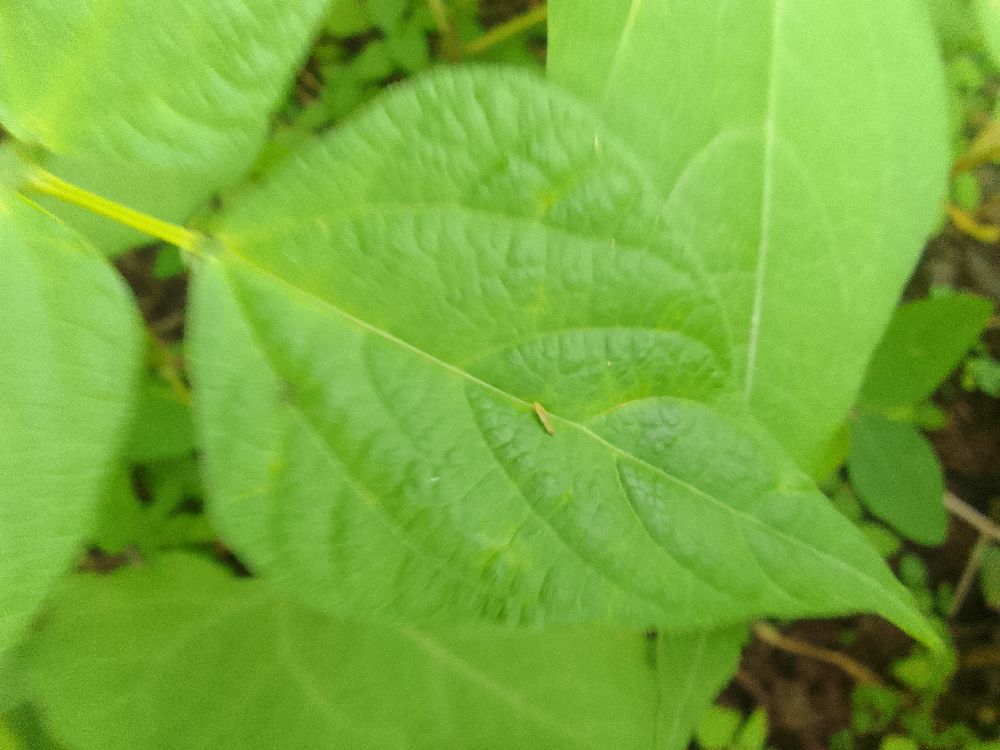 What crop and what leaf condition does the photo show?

common bean, healthy
